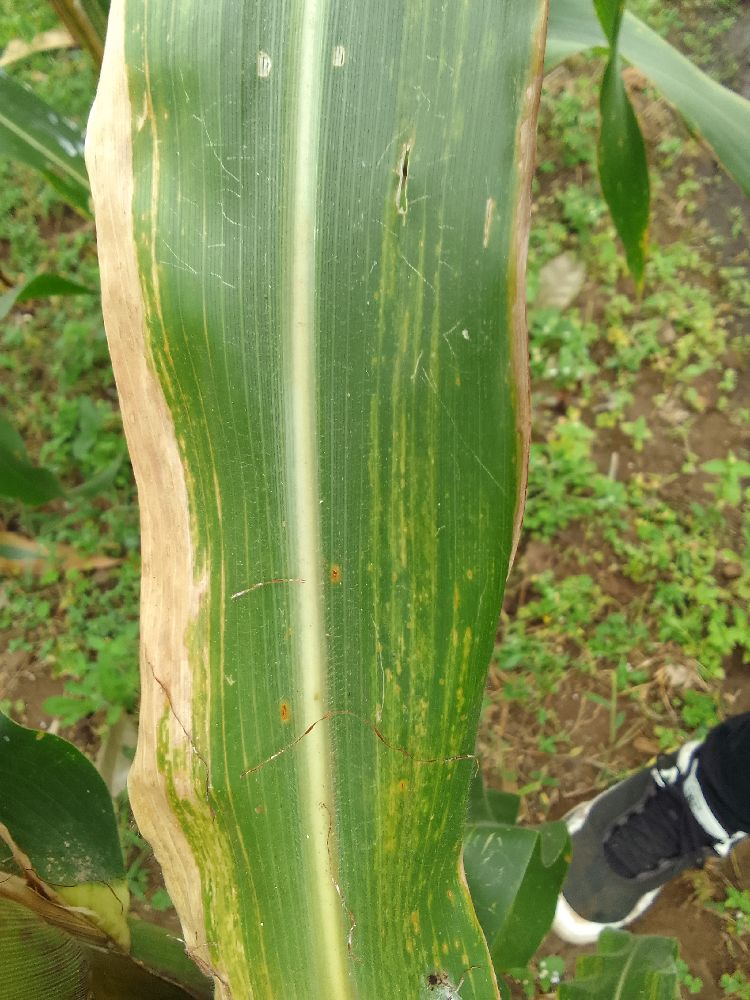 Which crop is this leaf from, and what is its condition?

maize, maize lethal necrosis
